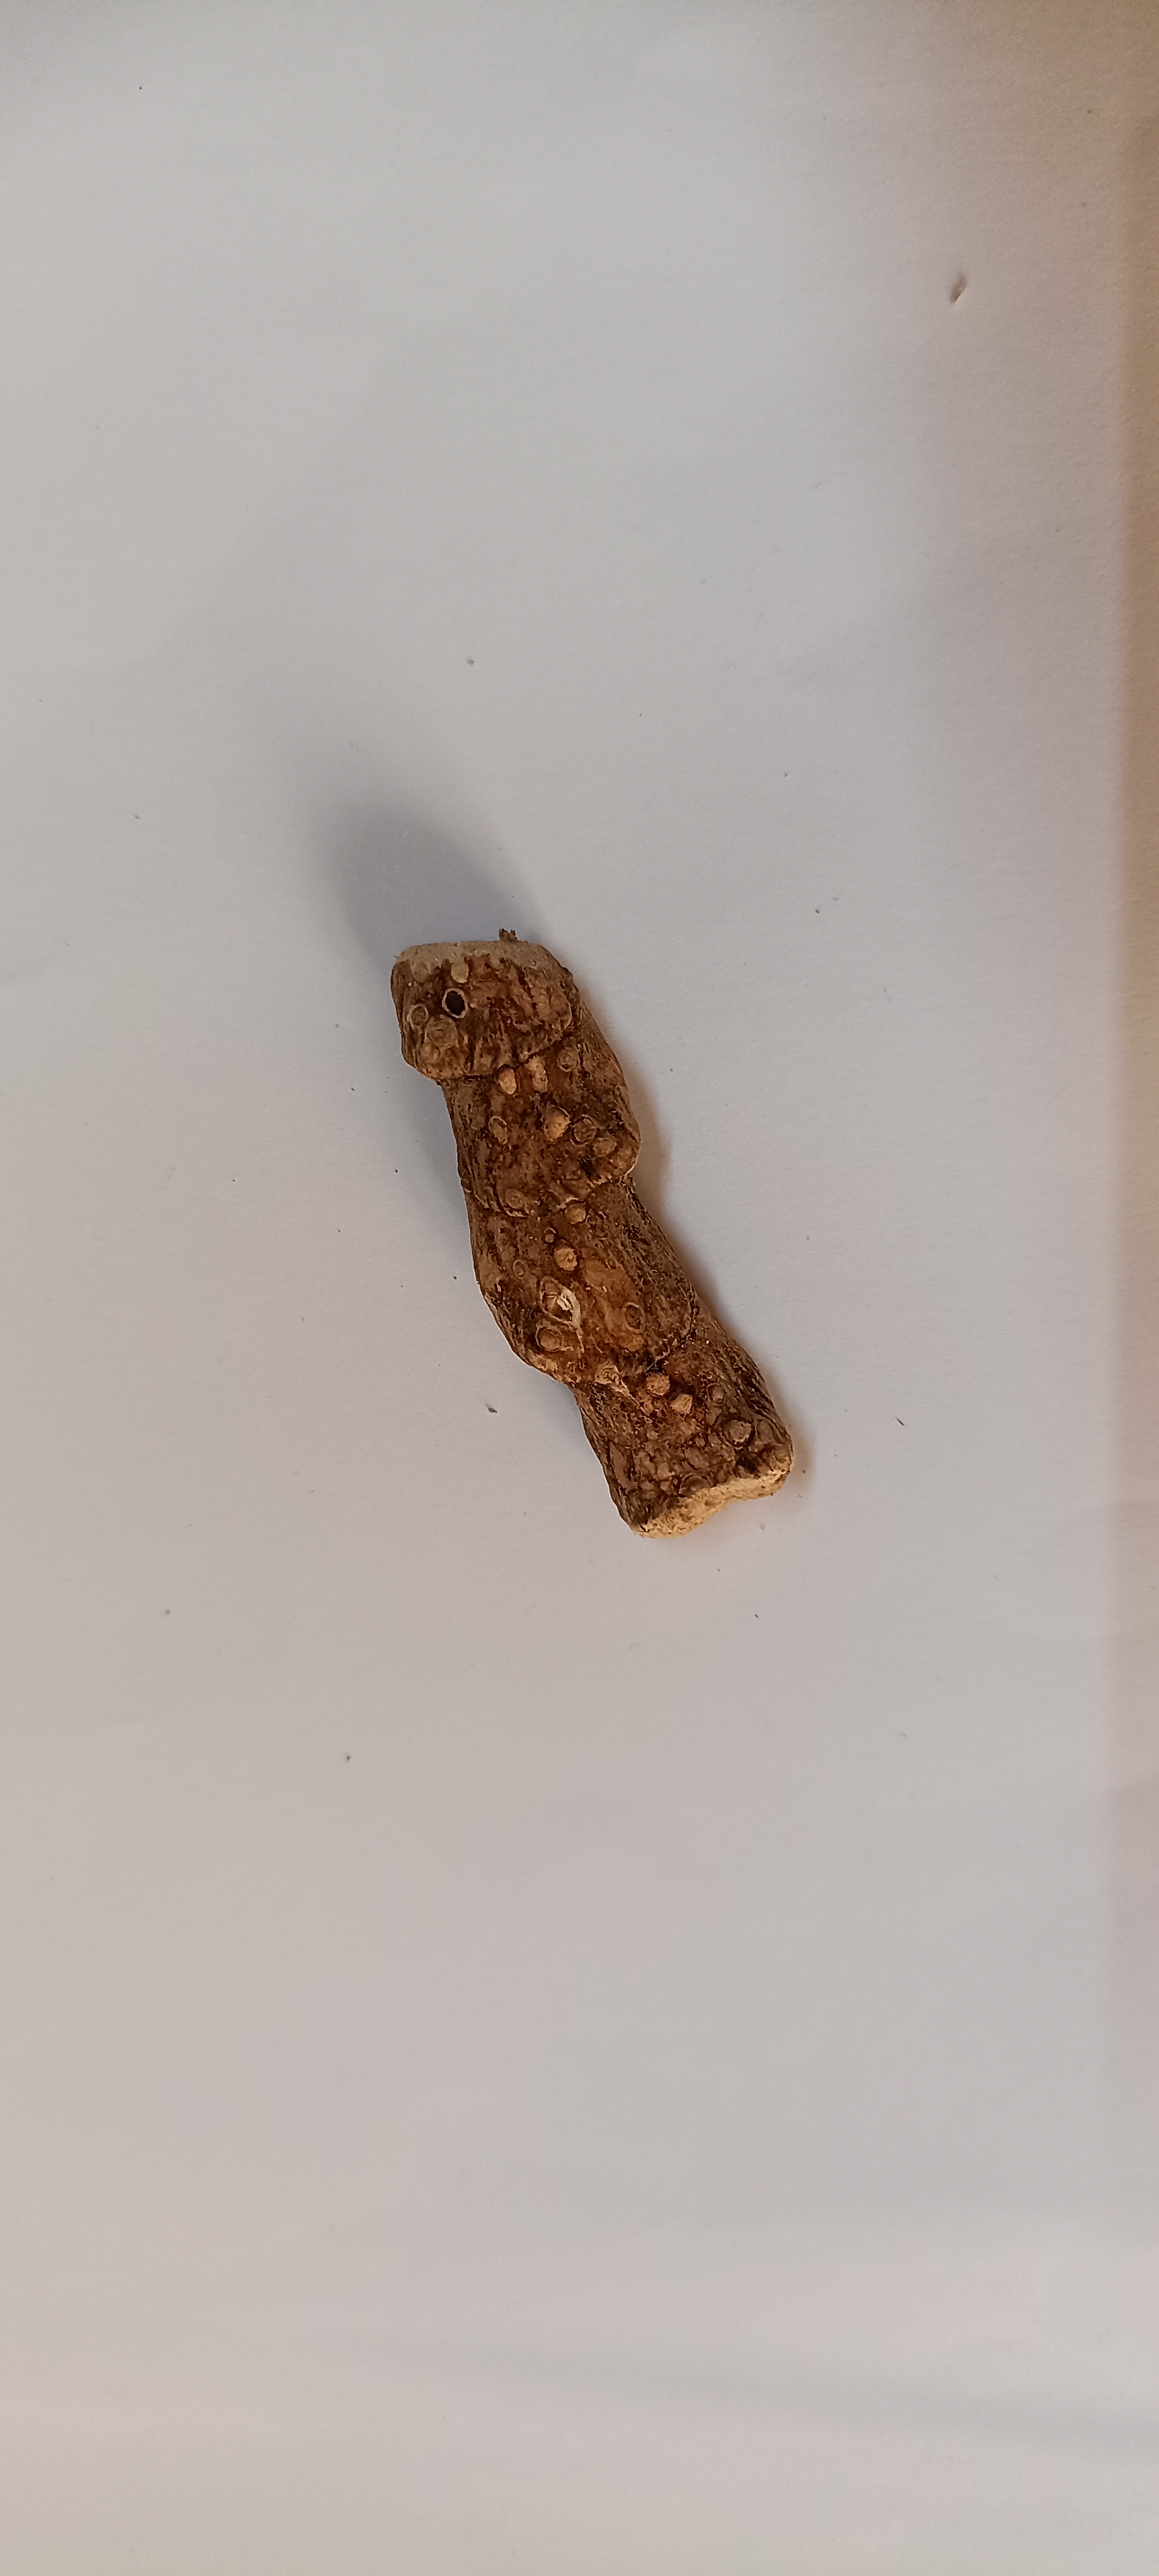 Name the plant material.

vekhand
